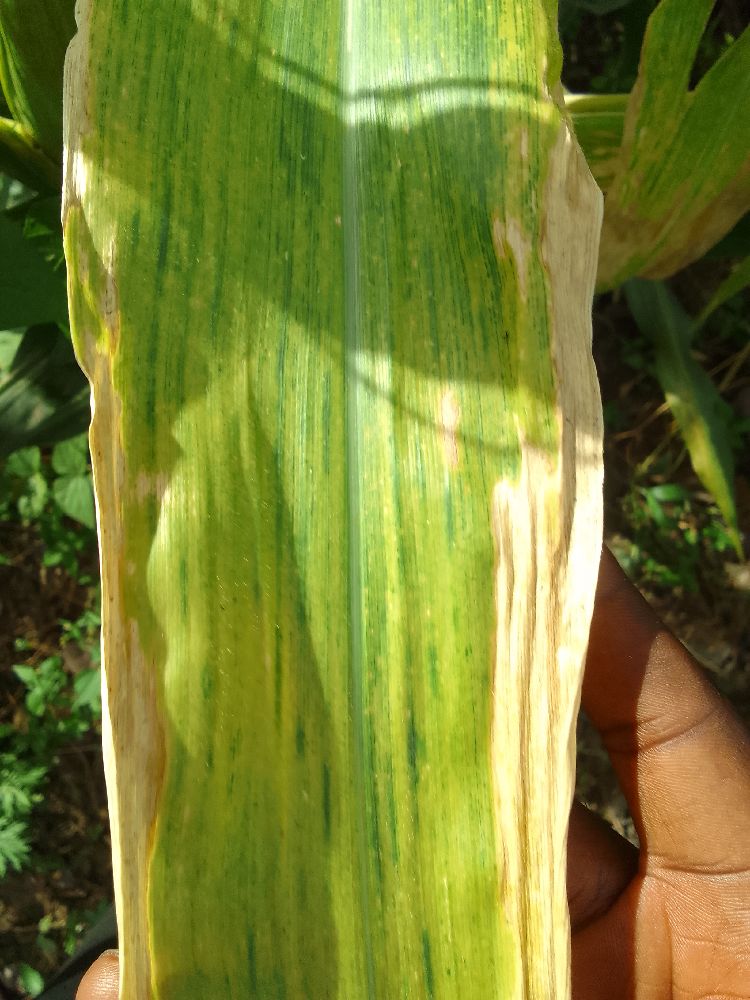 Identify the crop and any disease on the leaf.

maize, maize lethal necrosis
